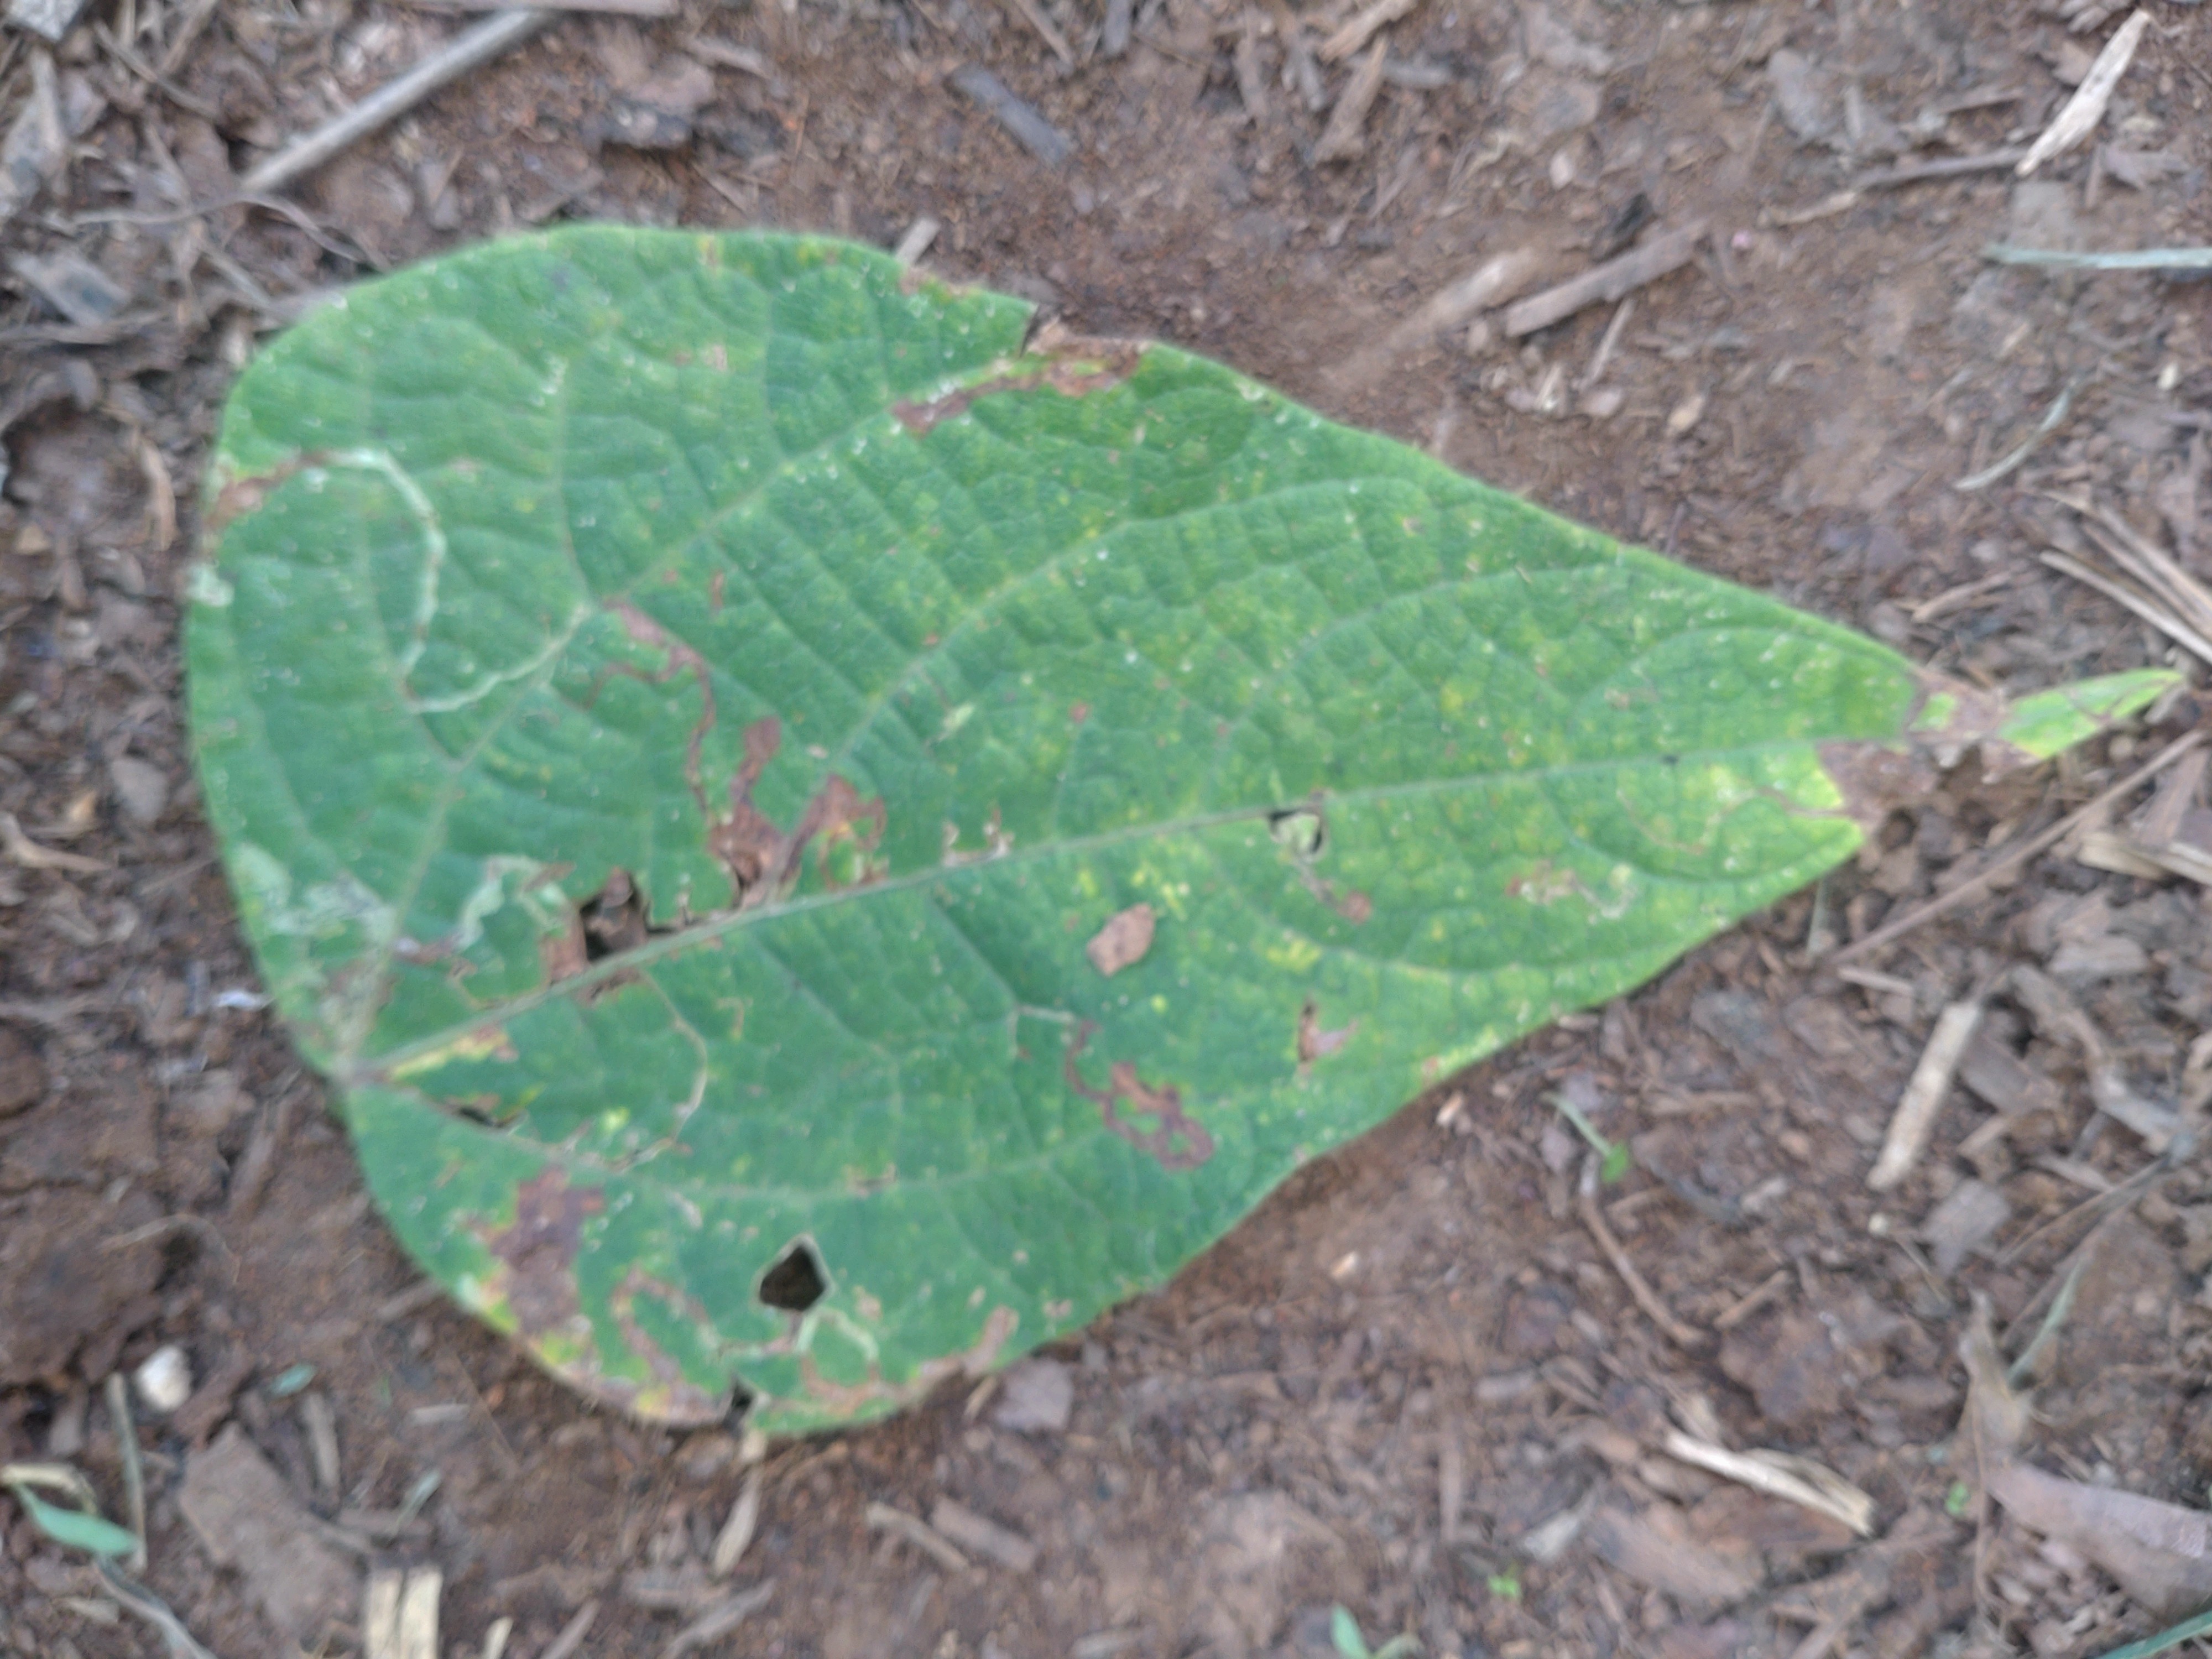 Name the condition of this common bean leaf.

anthracnose
